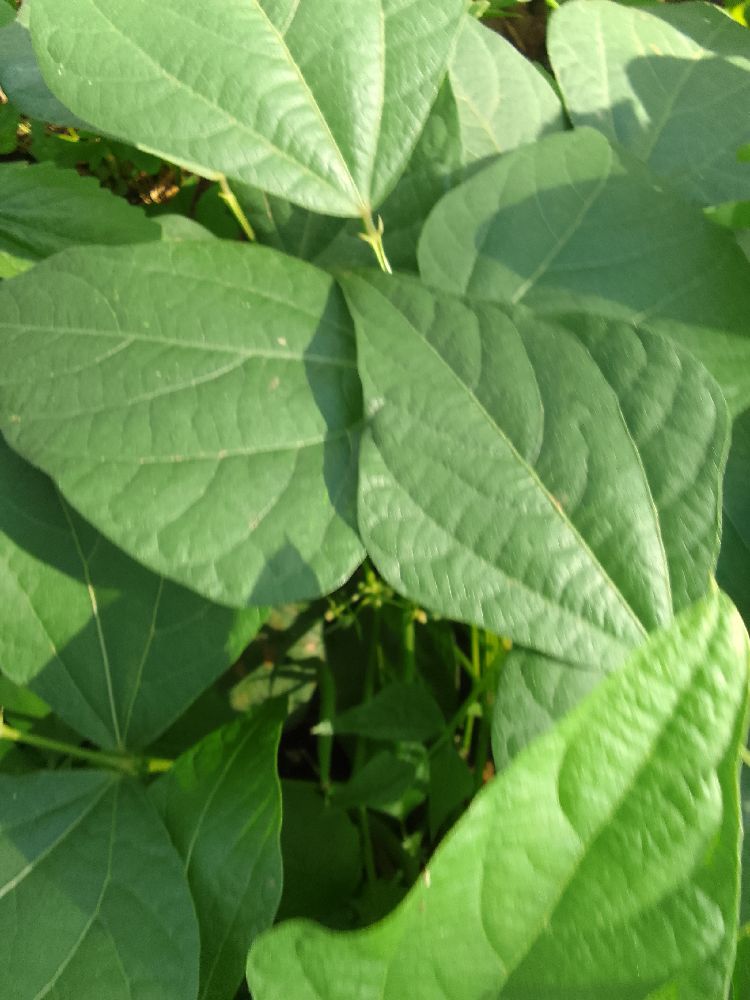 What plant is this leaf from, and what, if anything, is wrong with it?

common bean, healthy
